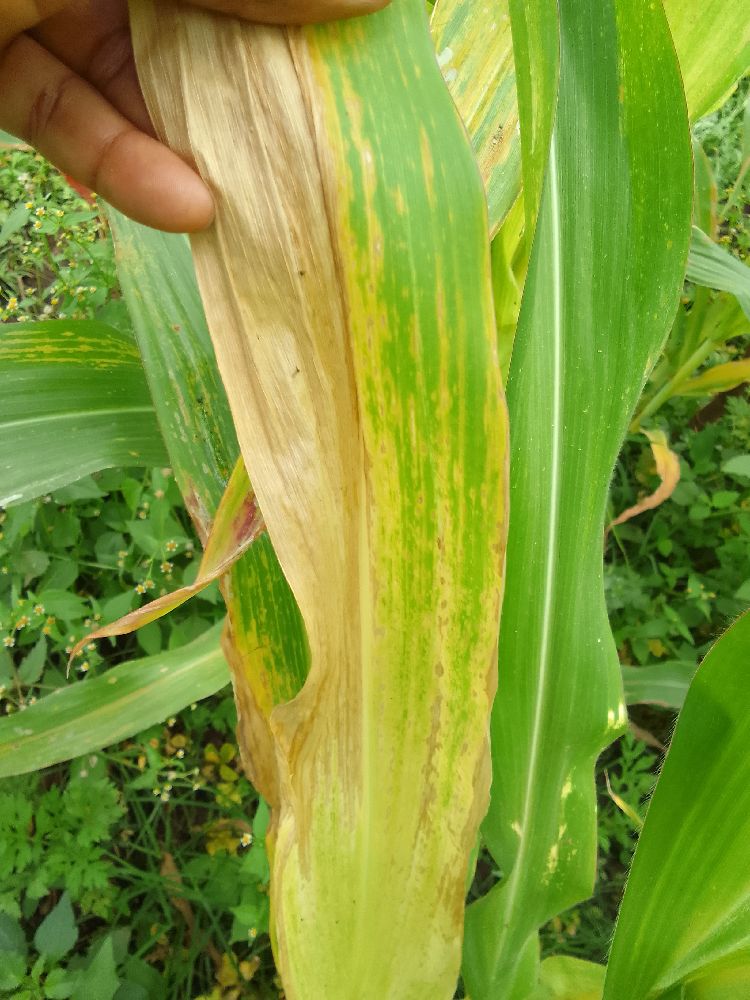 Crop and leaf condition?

maize, maize lethal necrosis
